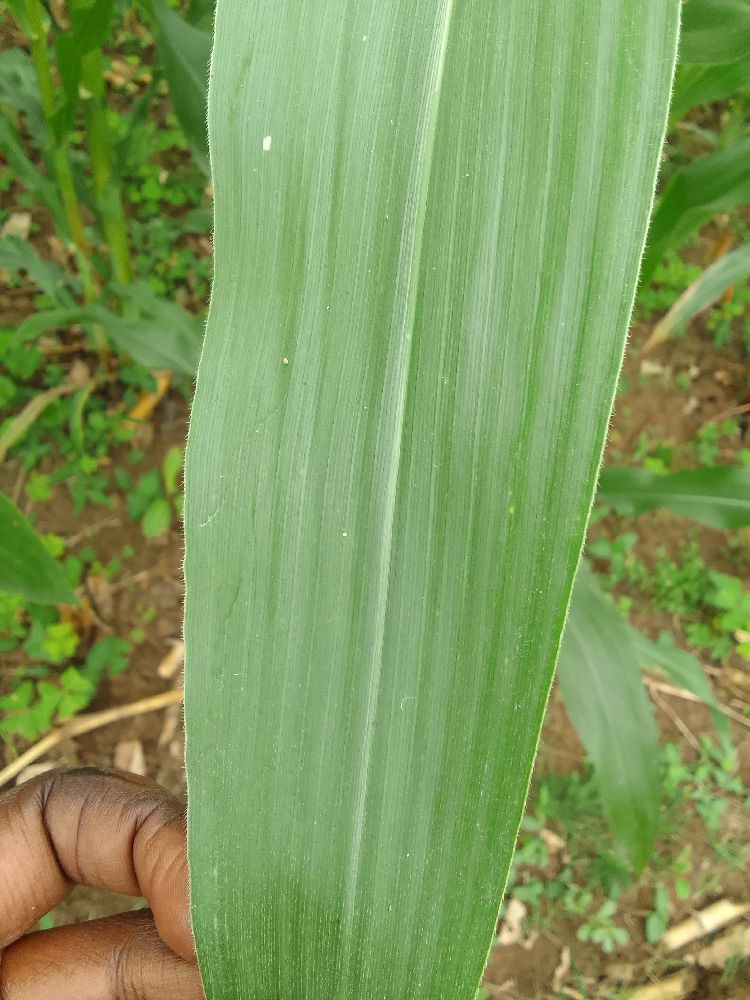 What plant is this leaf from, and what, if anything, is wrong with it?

maize, healthy
